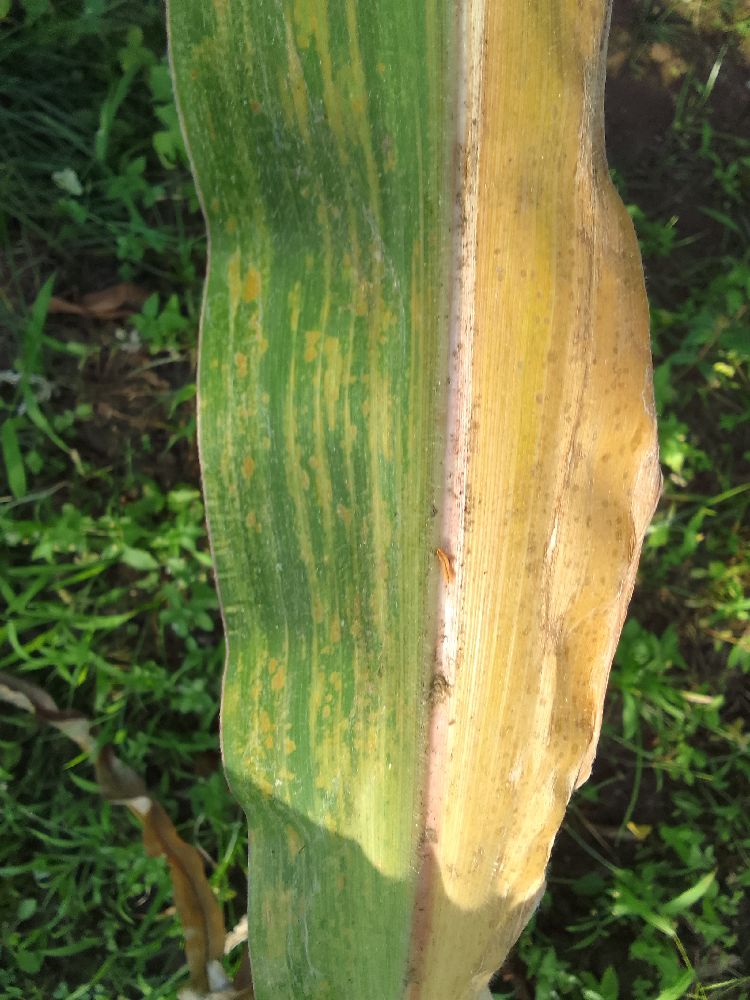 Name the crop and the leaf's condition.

maize, maize lethal necrosis
